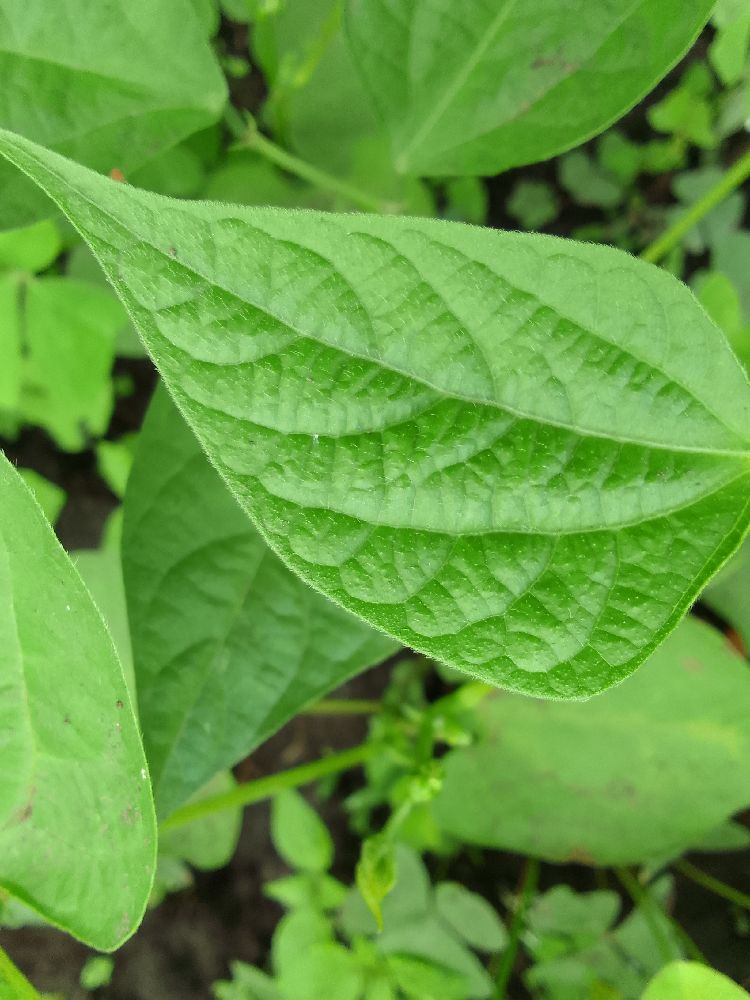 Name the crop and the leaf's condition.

common bean, healthy
